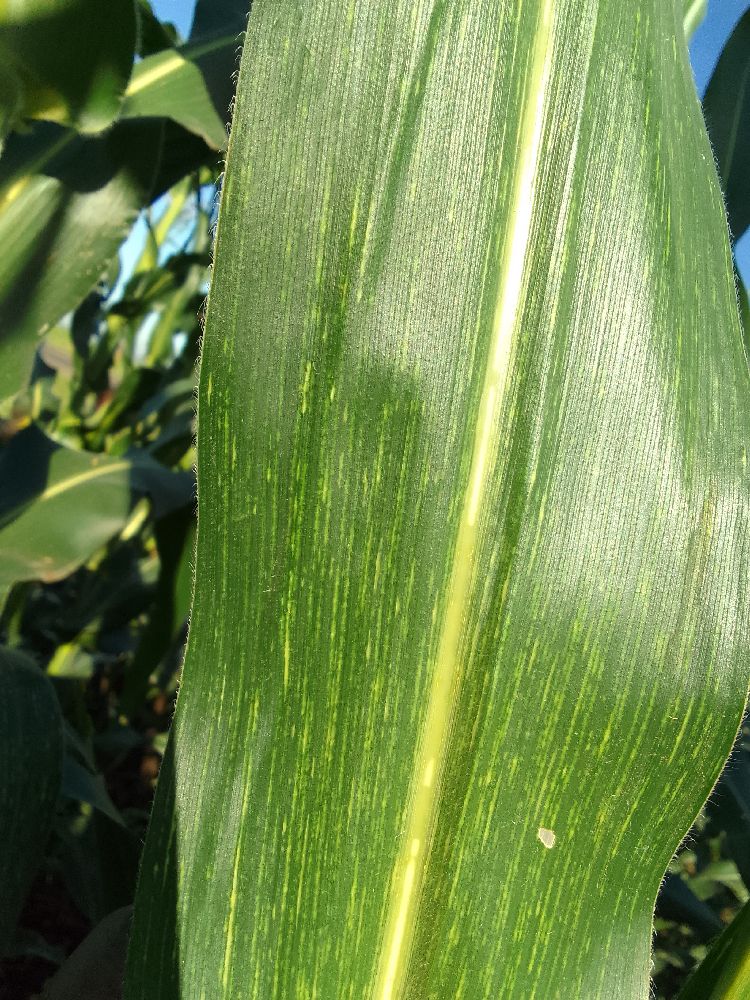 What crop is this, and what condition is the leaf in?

maize, maize streak virus
